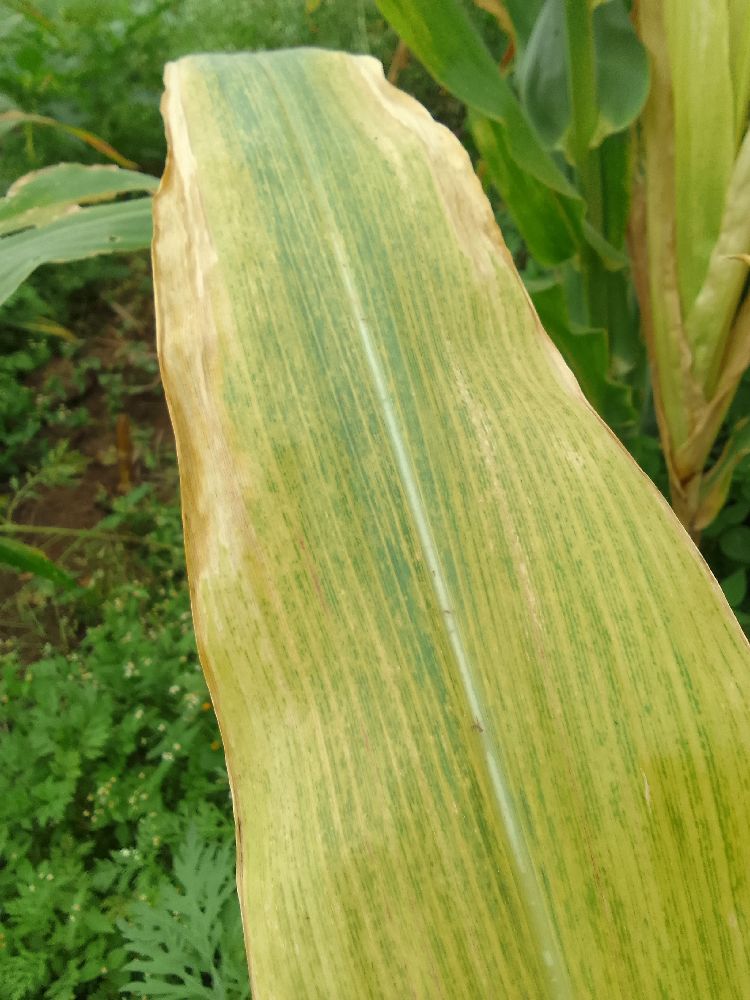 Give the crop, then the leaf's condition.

maize, maize lethal necrosis
